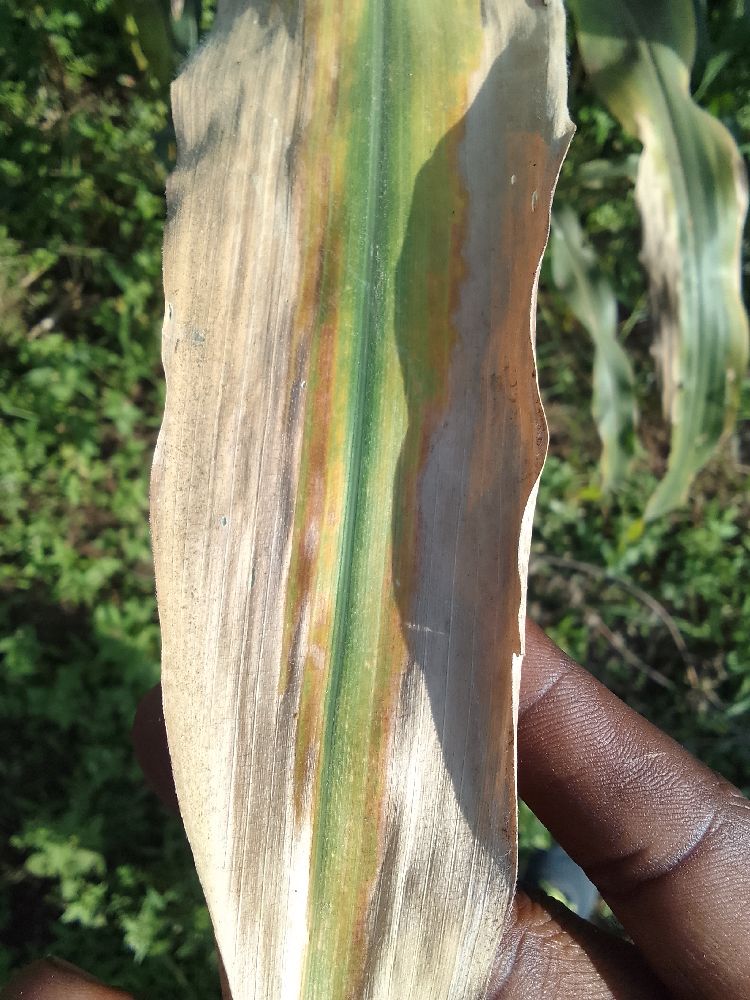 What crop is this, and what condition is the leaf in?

maize, maize lethal necrosis
